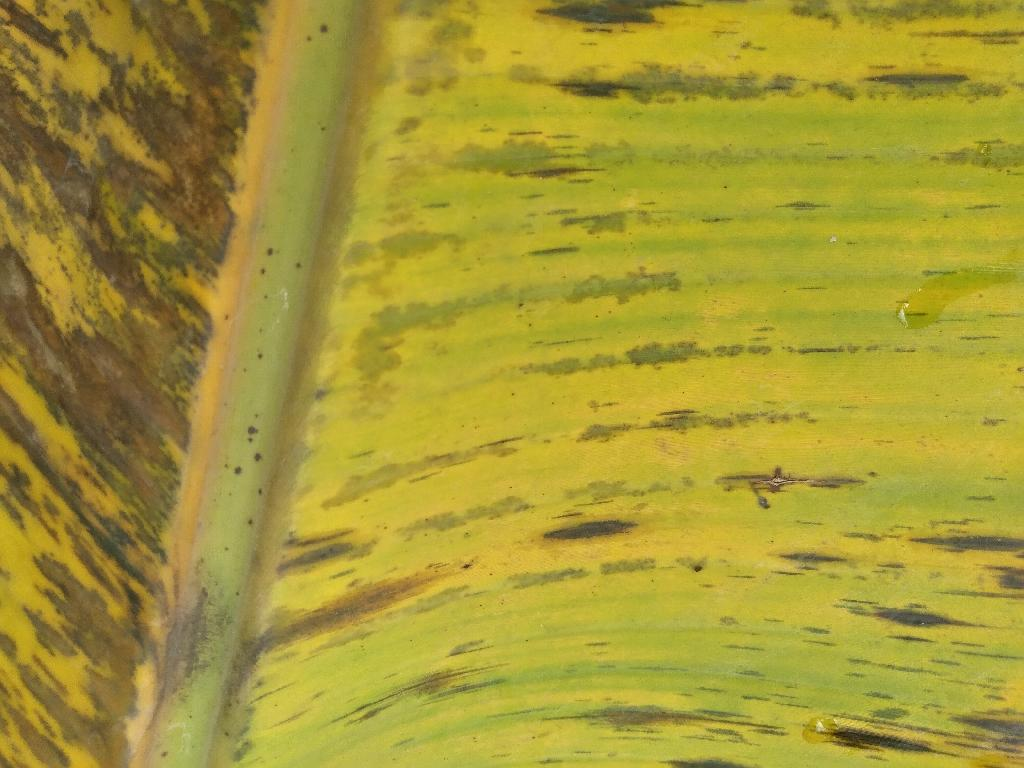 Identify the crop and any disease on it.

banana, black sigatoka
